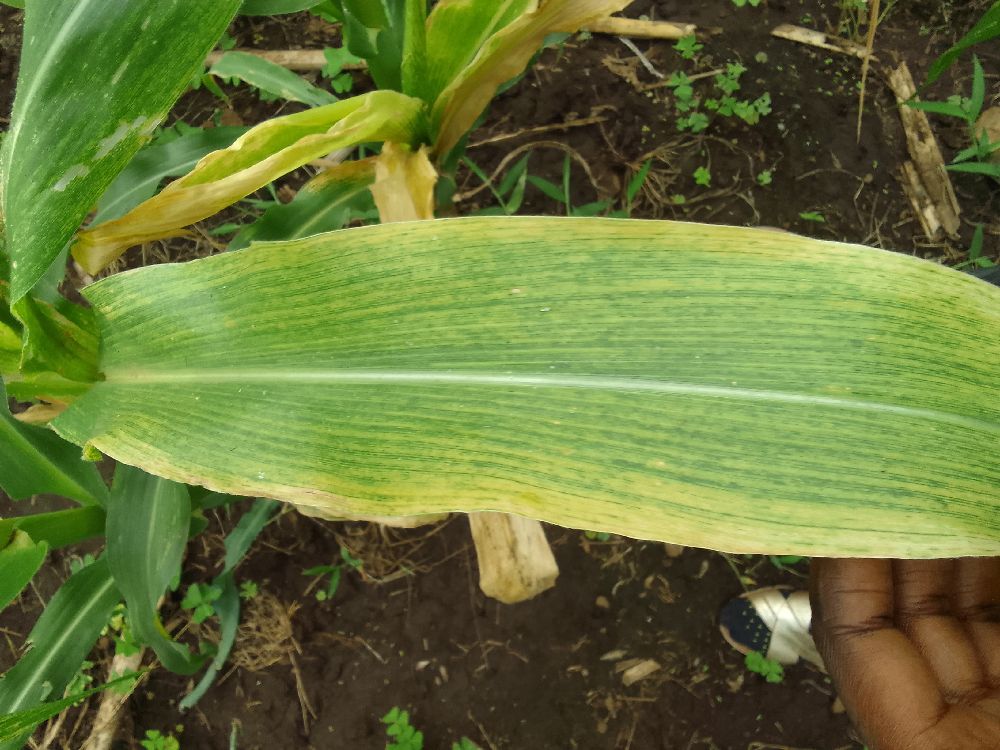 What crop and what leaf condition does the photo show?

maize, maize lethal necrosis
